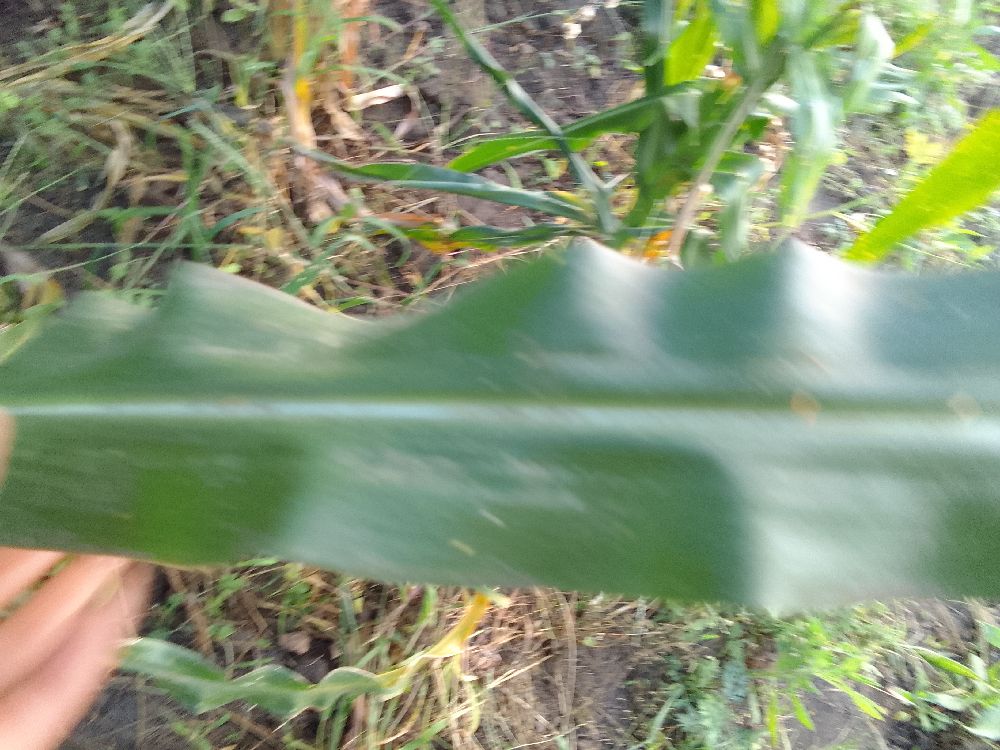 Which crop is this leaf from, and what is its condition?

maize, healthy
